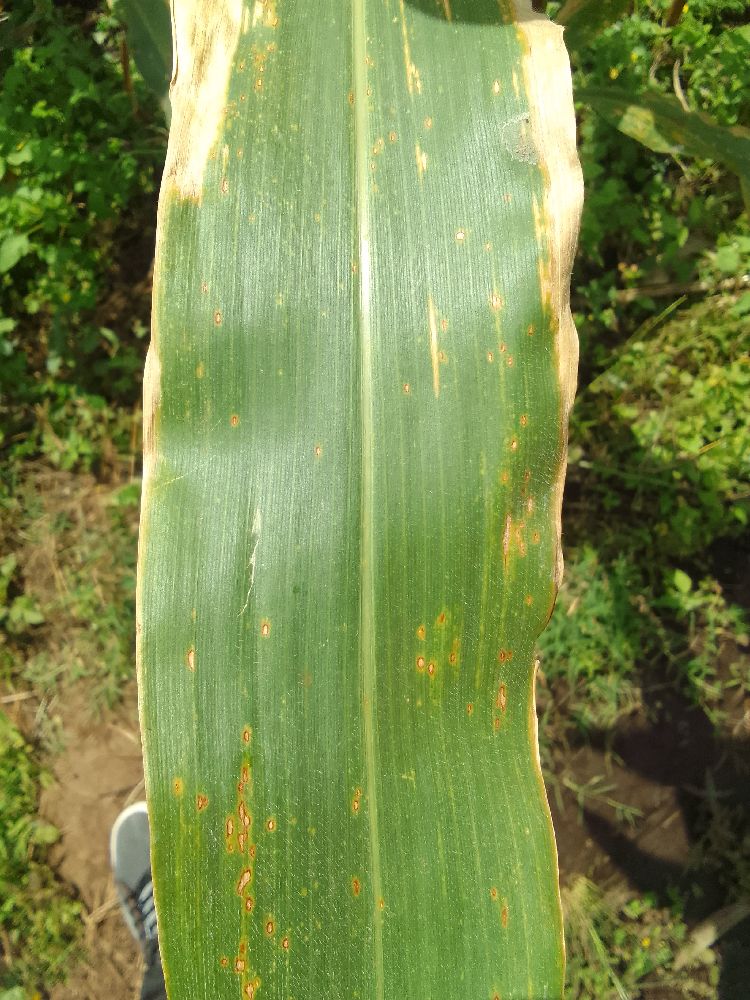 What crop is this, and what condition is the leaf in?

maize, maize lethal necrosis
